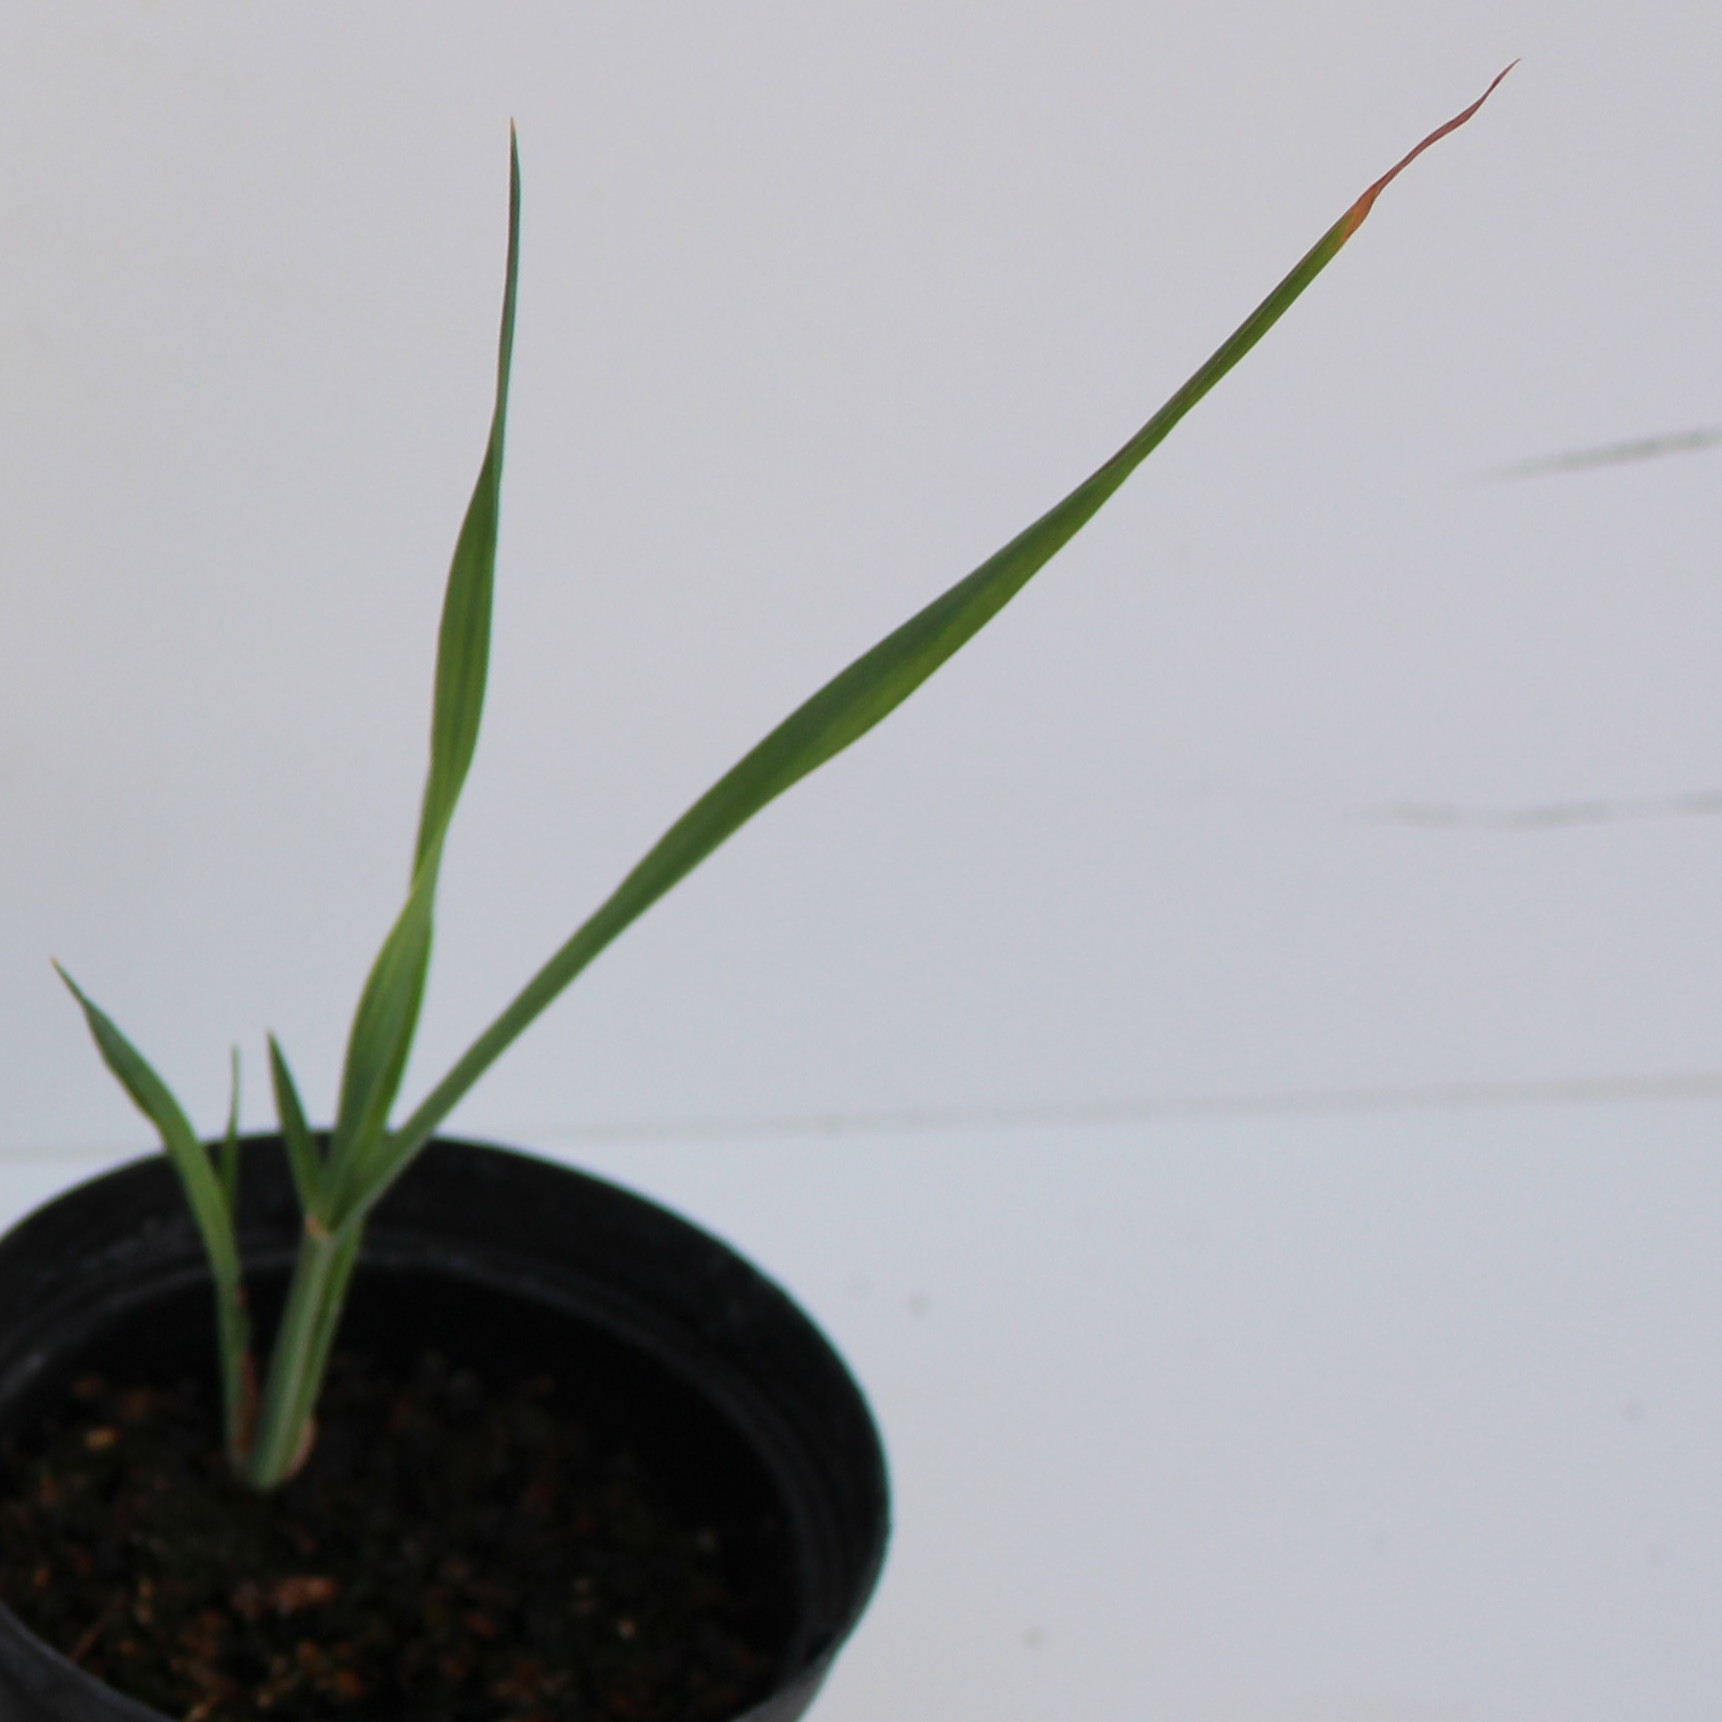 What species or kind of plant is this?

Avena sterilis
